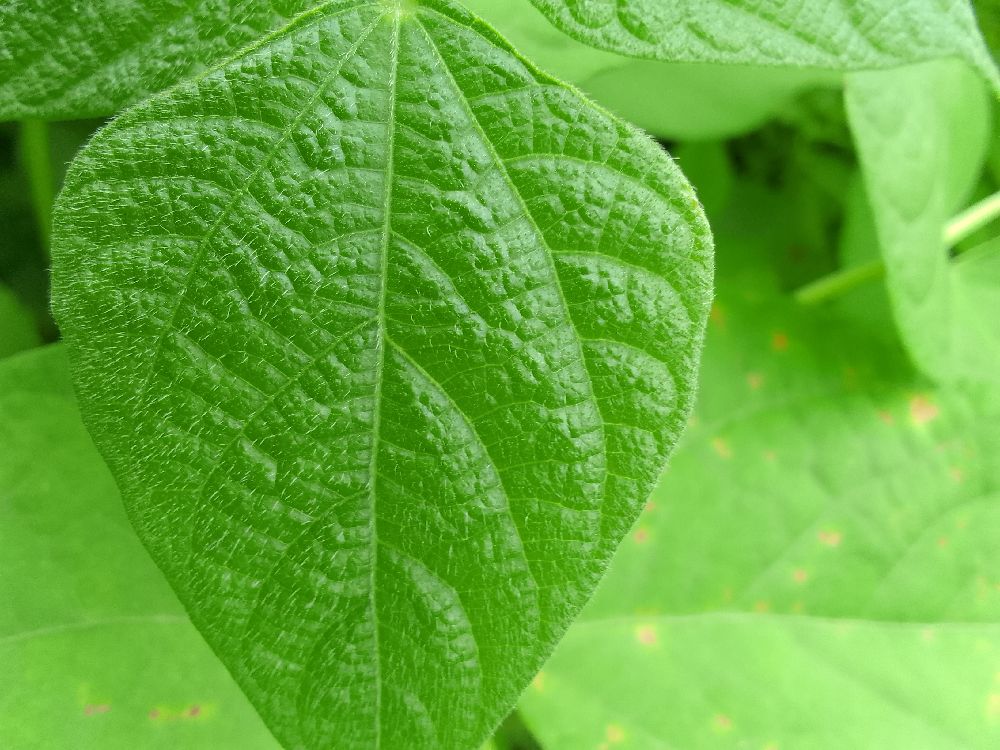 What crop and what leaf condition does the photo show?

common bean, healthy
